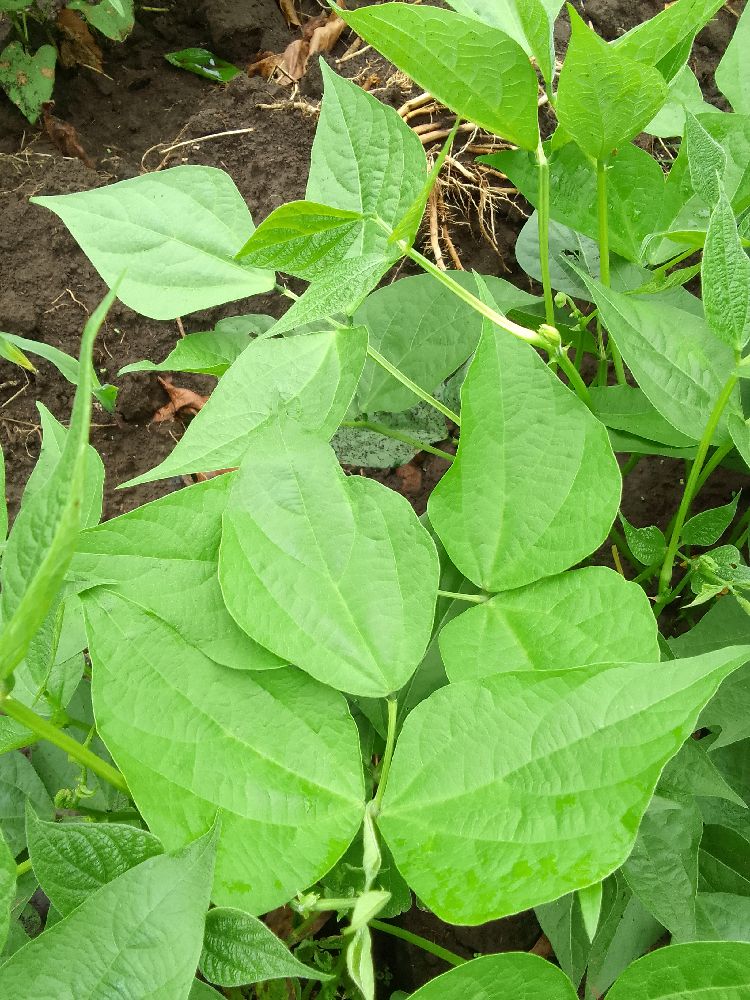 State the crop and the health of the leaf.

common bean, healthy
